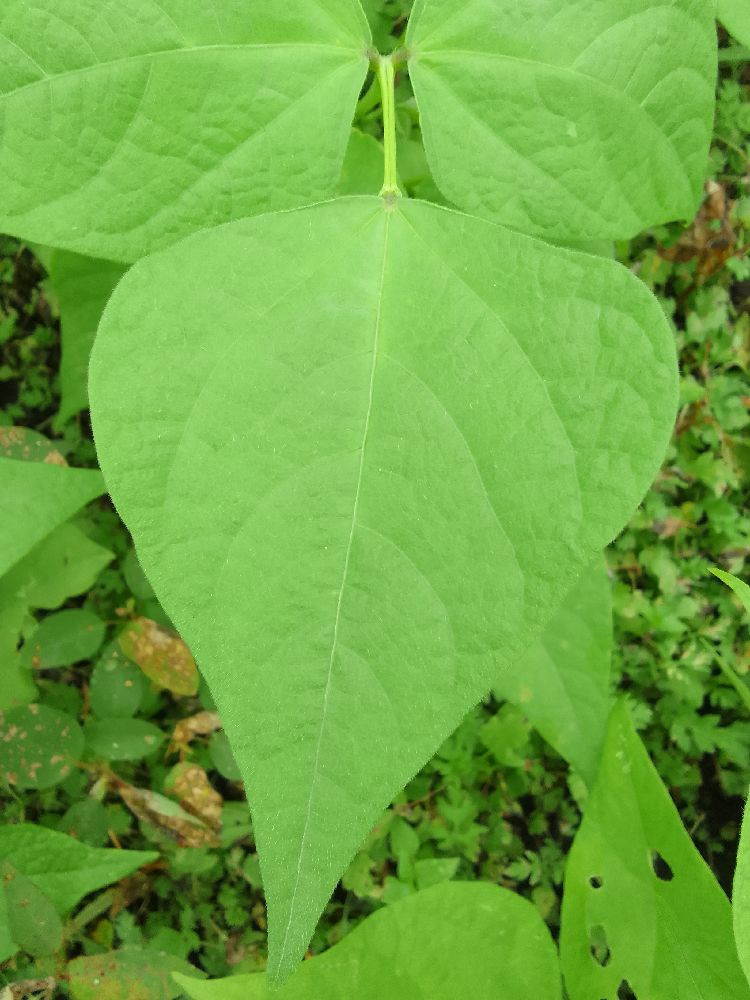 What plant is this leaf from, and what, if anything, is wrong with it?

common bean, healthy
